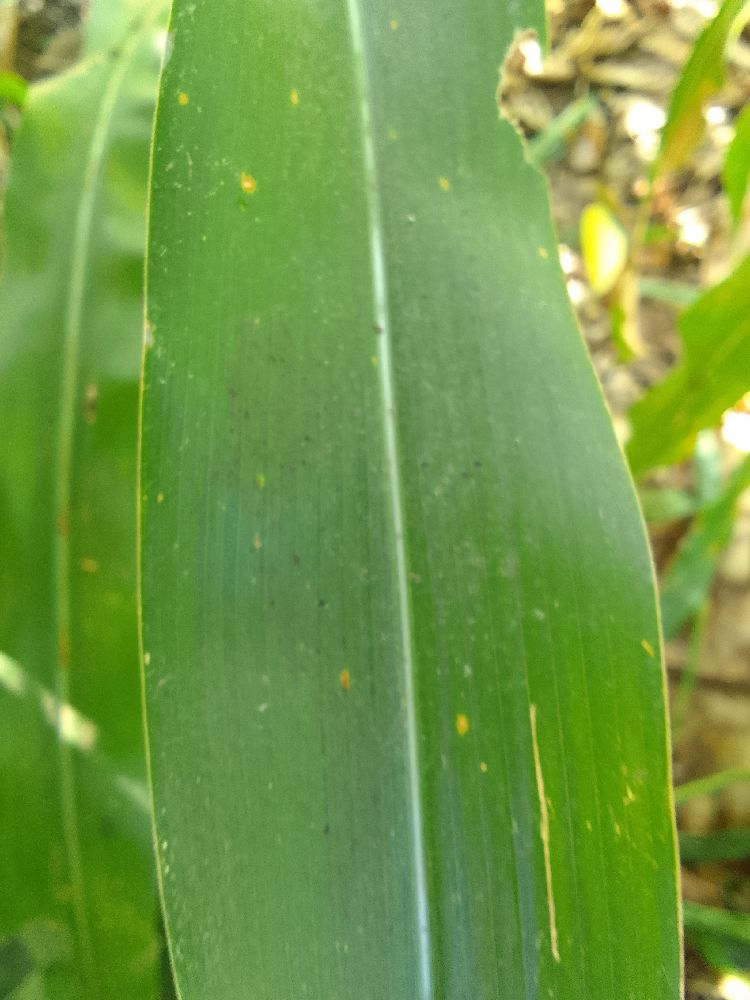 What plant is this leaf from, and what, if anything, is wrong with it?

maize, healthy
